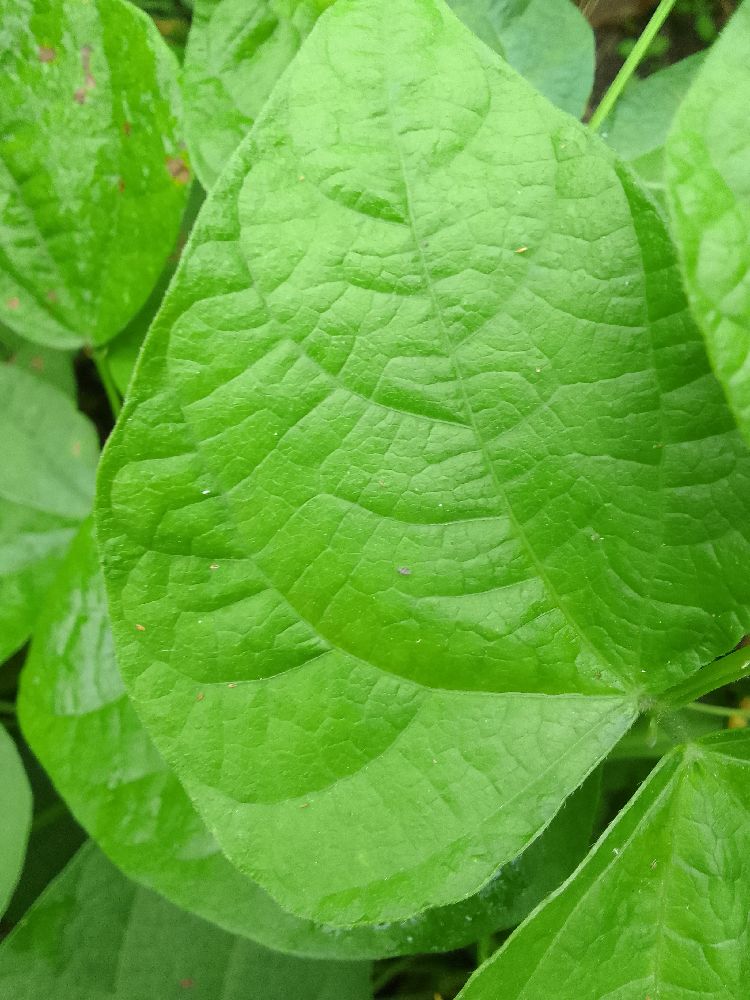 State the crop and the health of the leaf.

common bean, healthy
